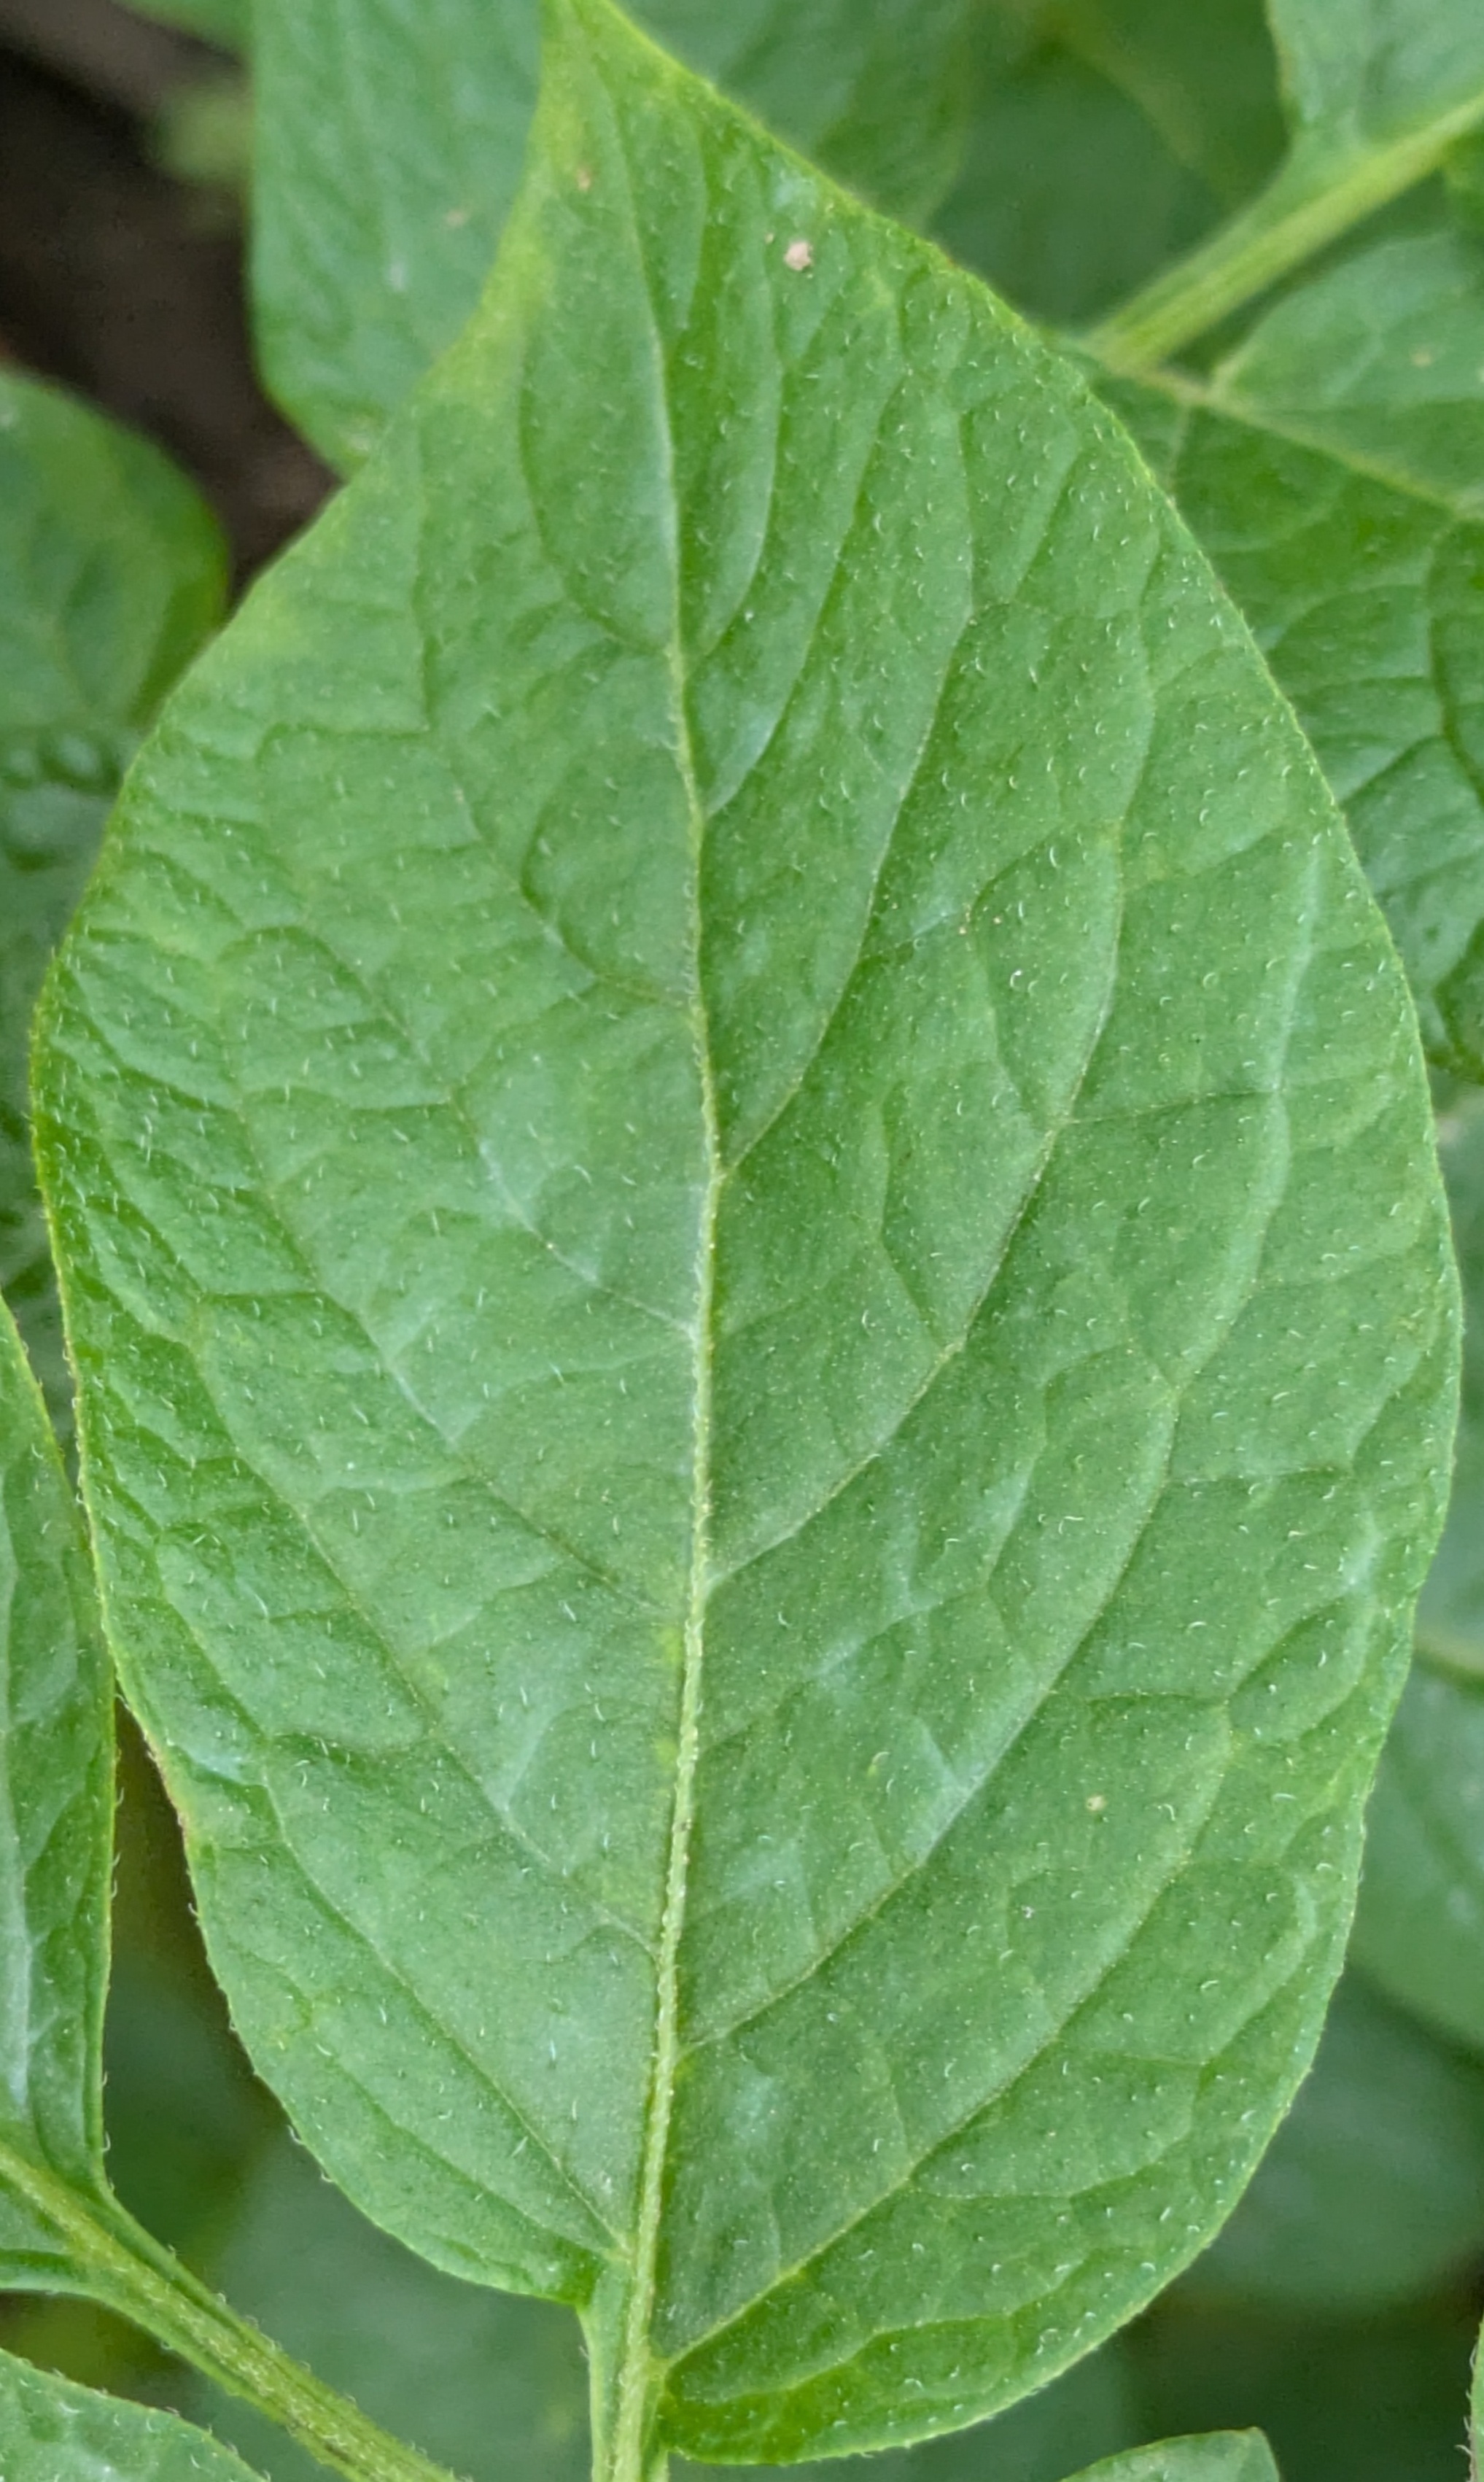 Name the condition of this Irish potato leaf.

healthy
